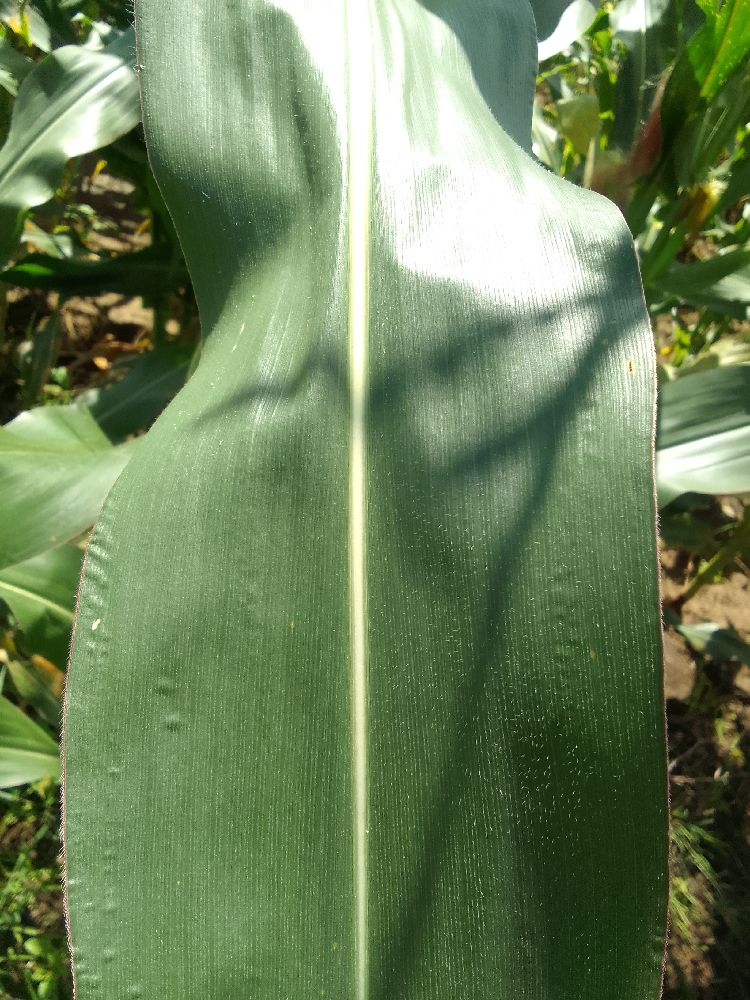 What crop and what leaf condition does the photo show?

maize, healthy
